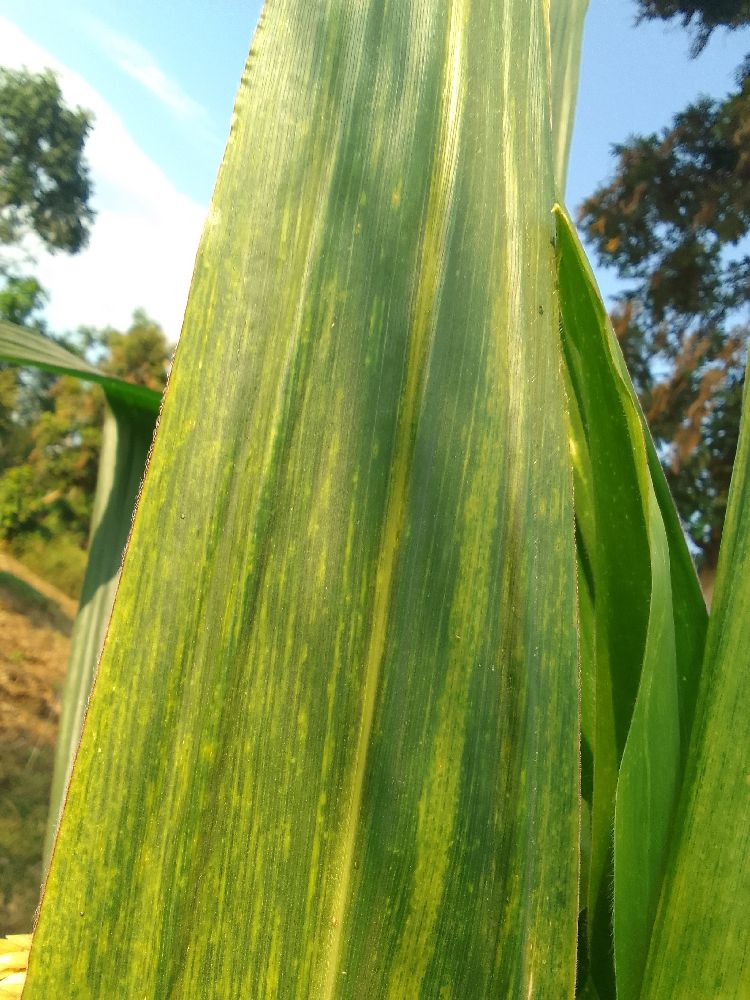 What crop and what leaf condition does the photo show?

maize, maize lethal necrosis
